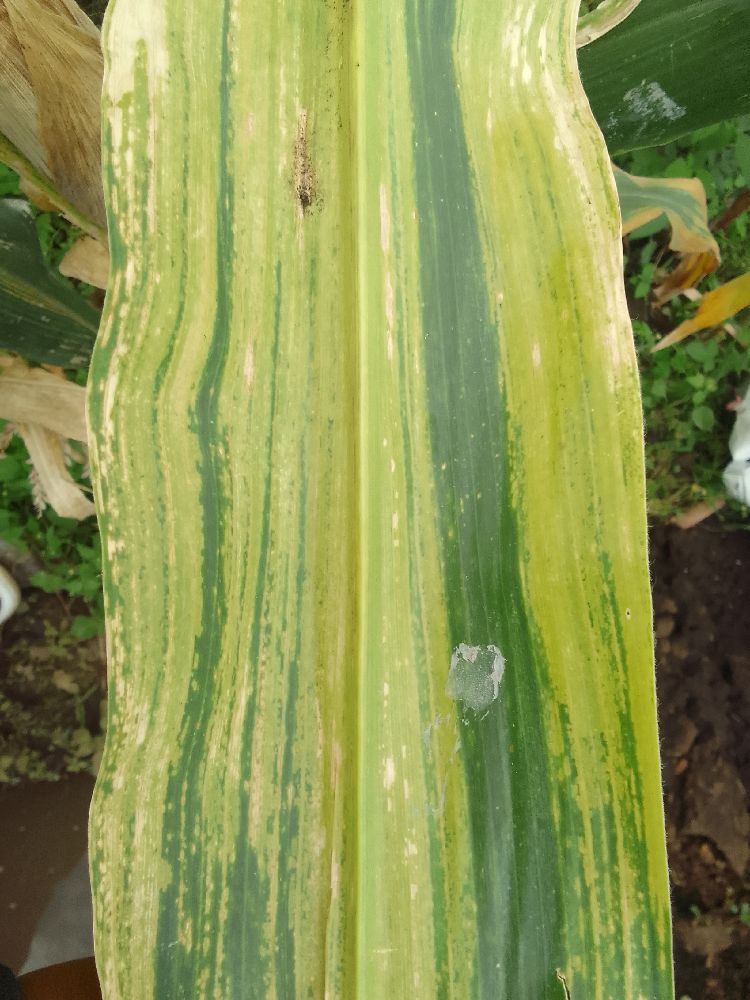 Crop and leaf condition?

maize, maize lethal necrosis
